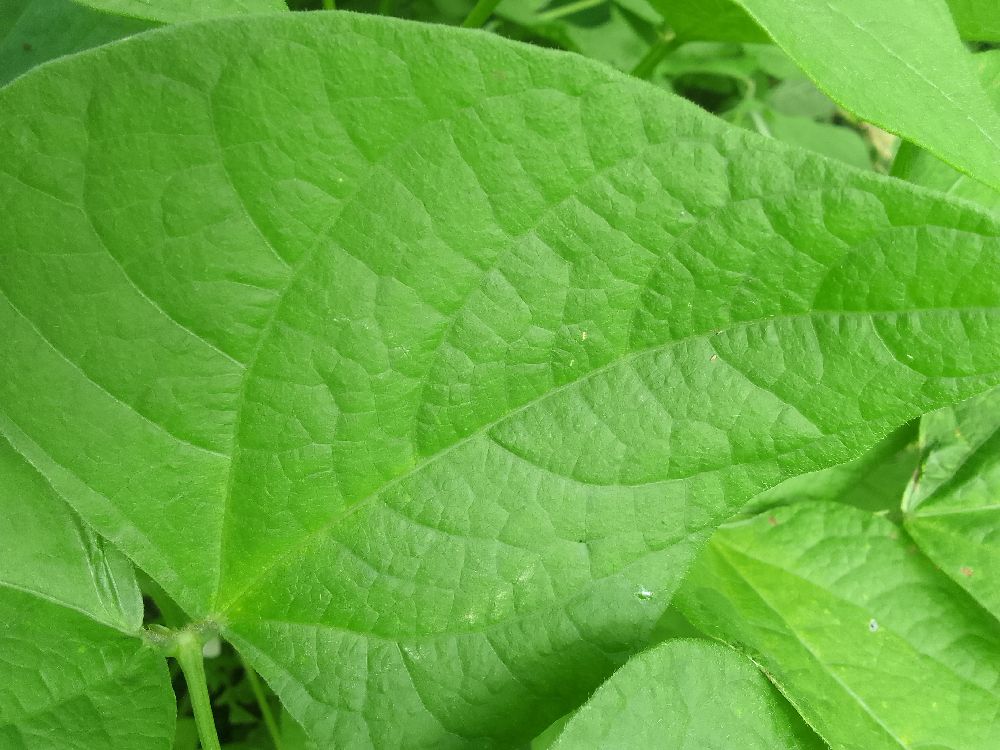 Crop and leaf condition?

common bean, healthy
